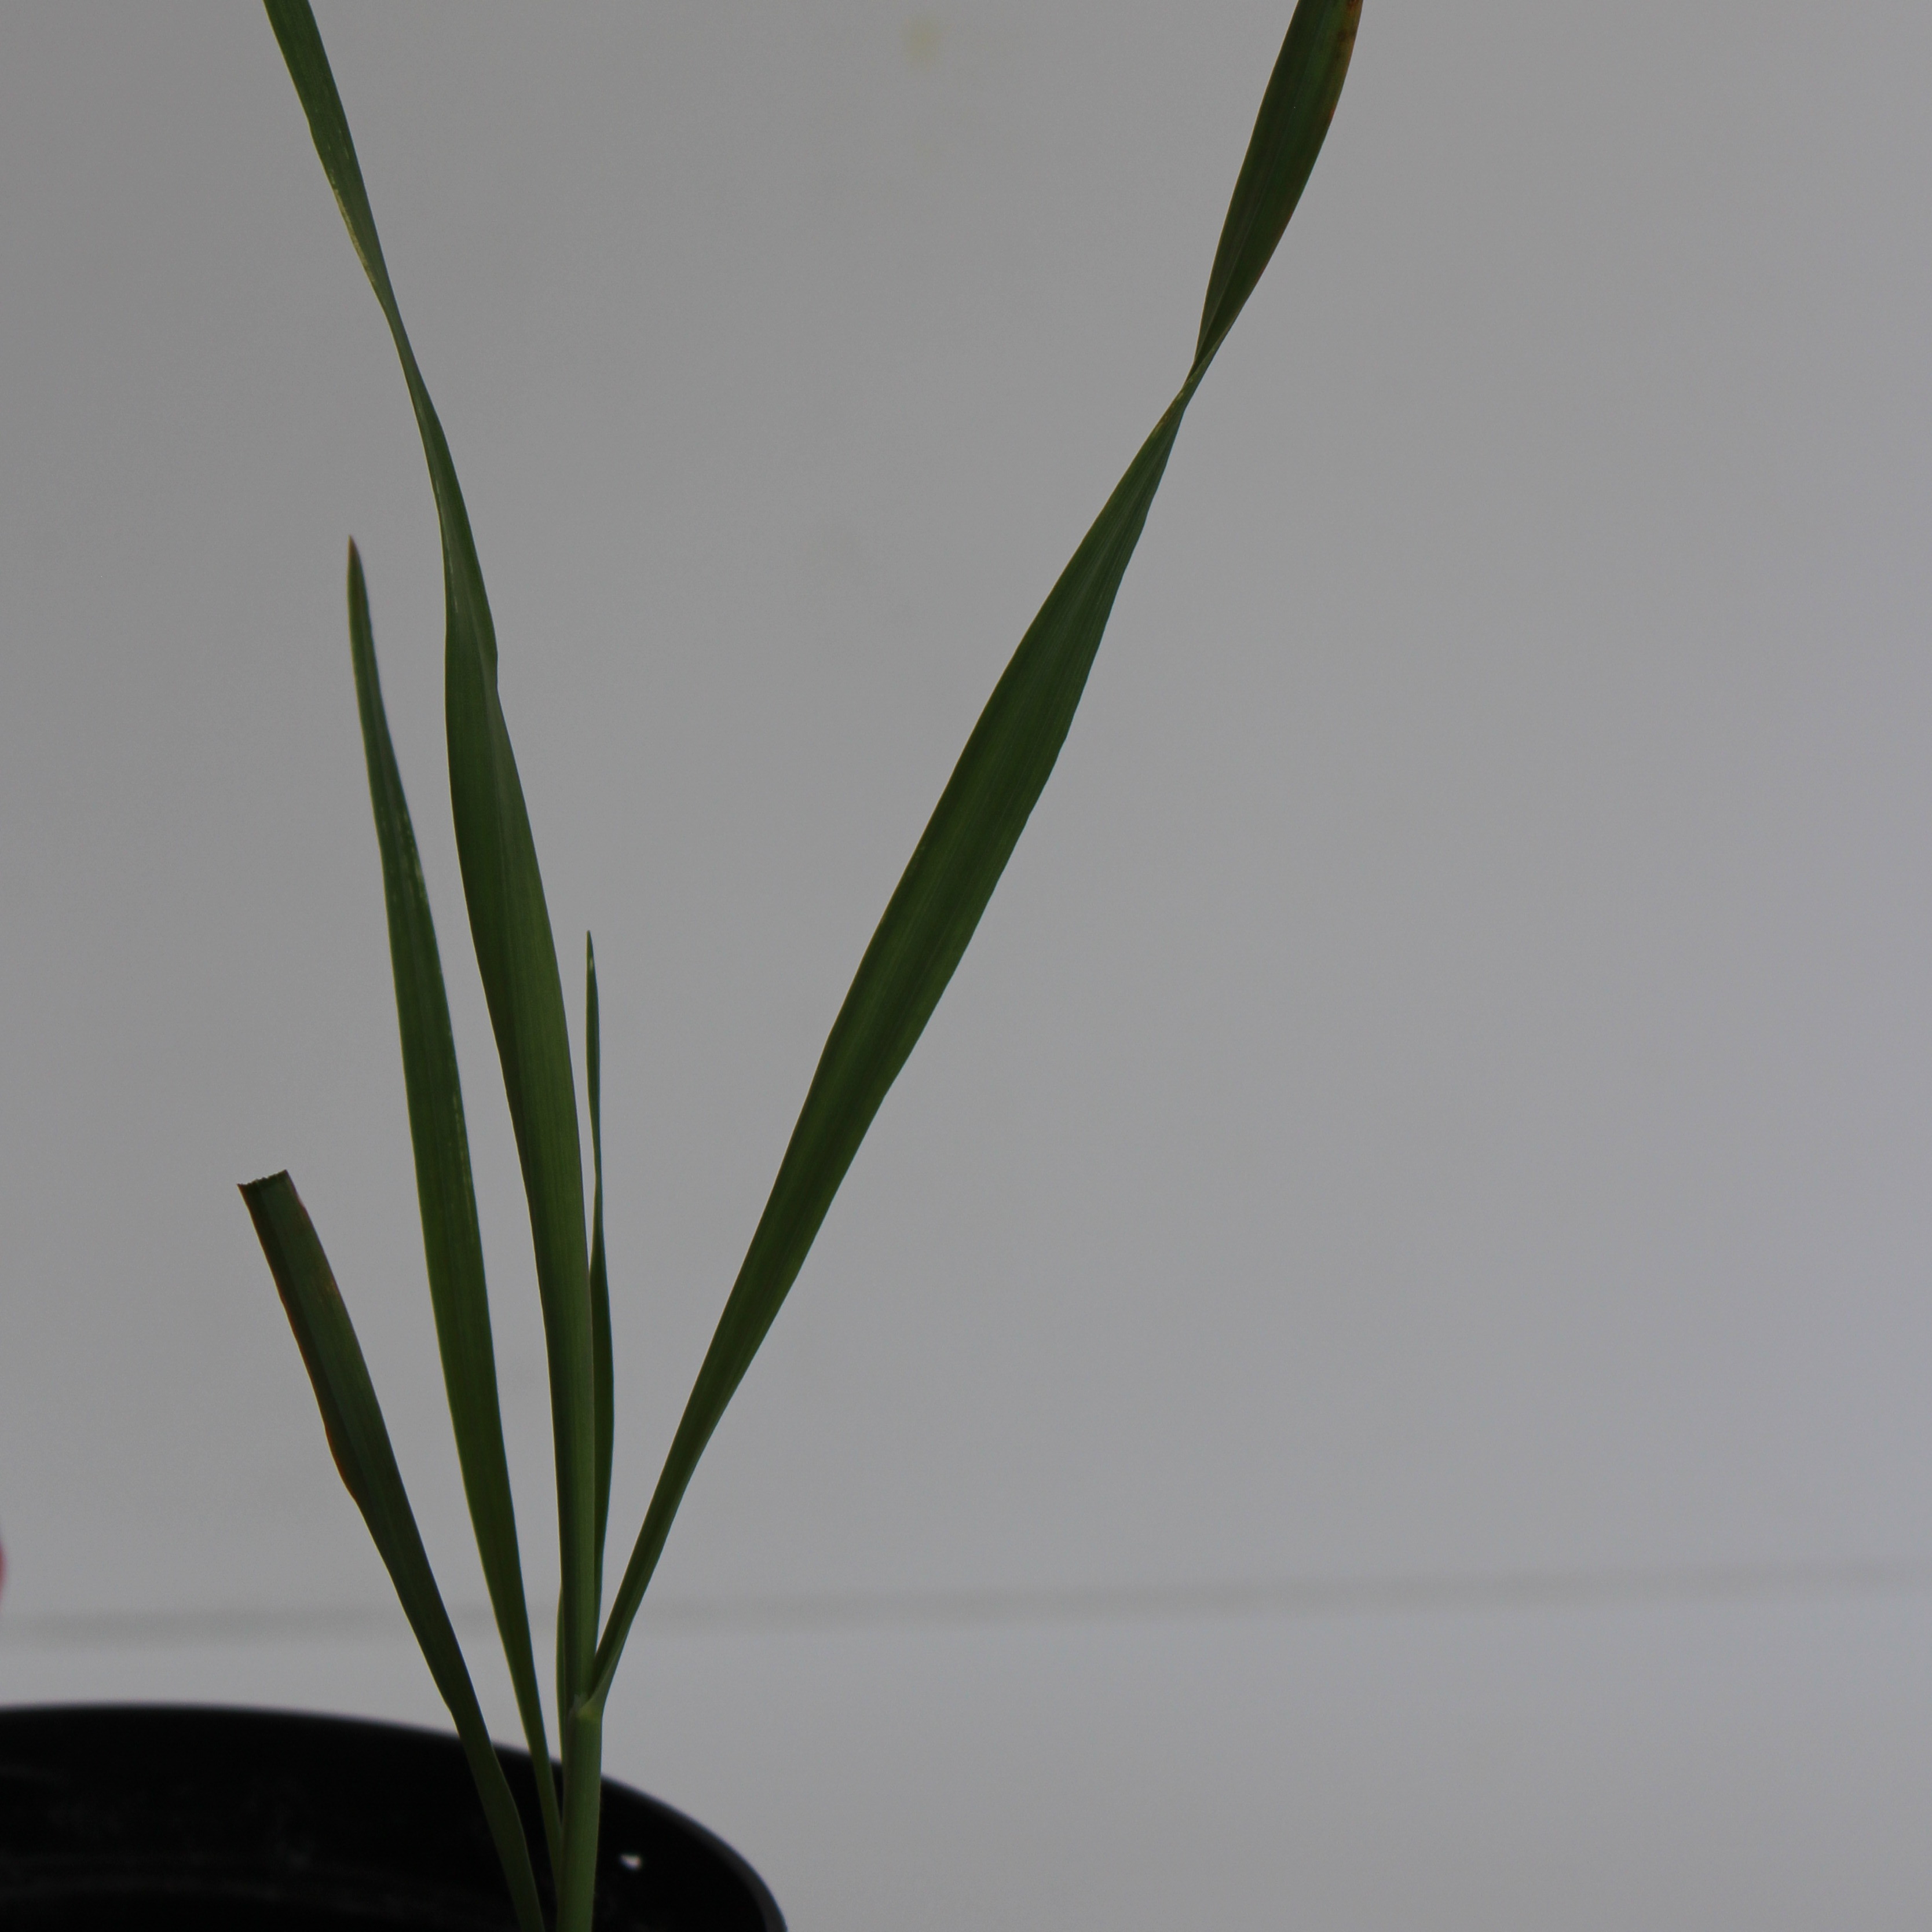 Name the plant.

Avena sterilis
